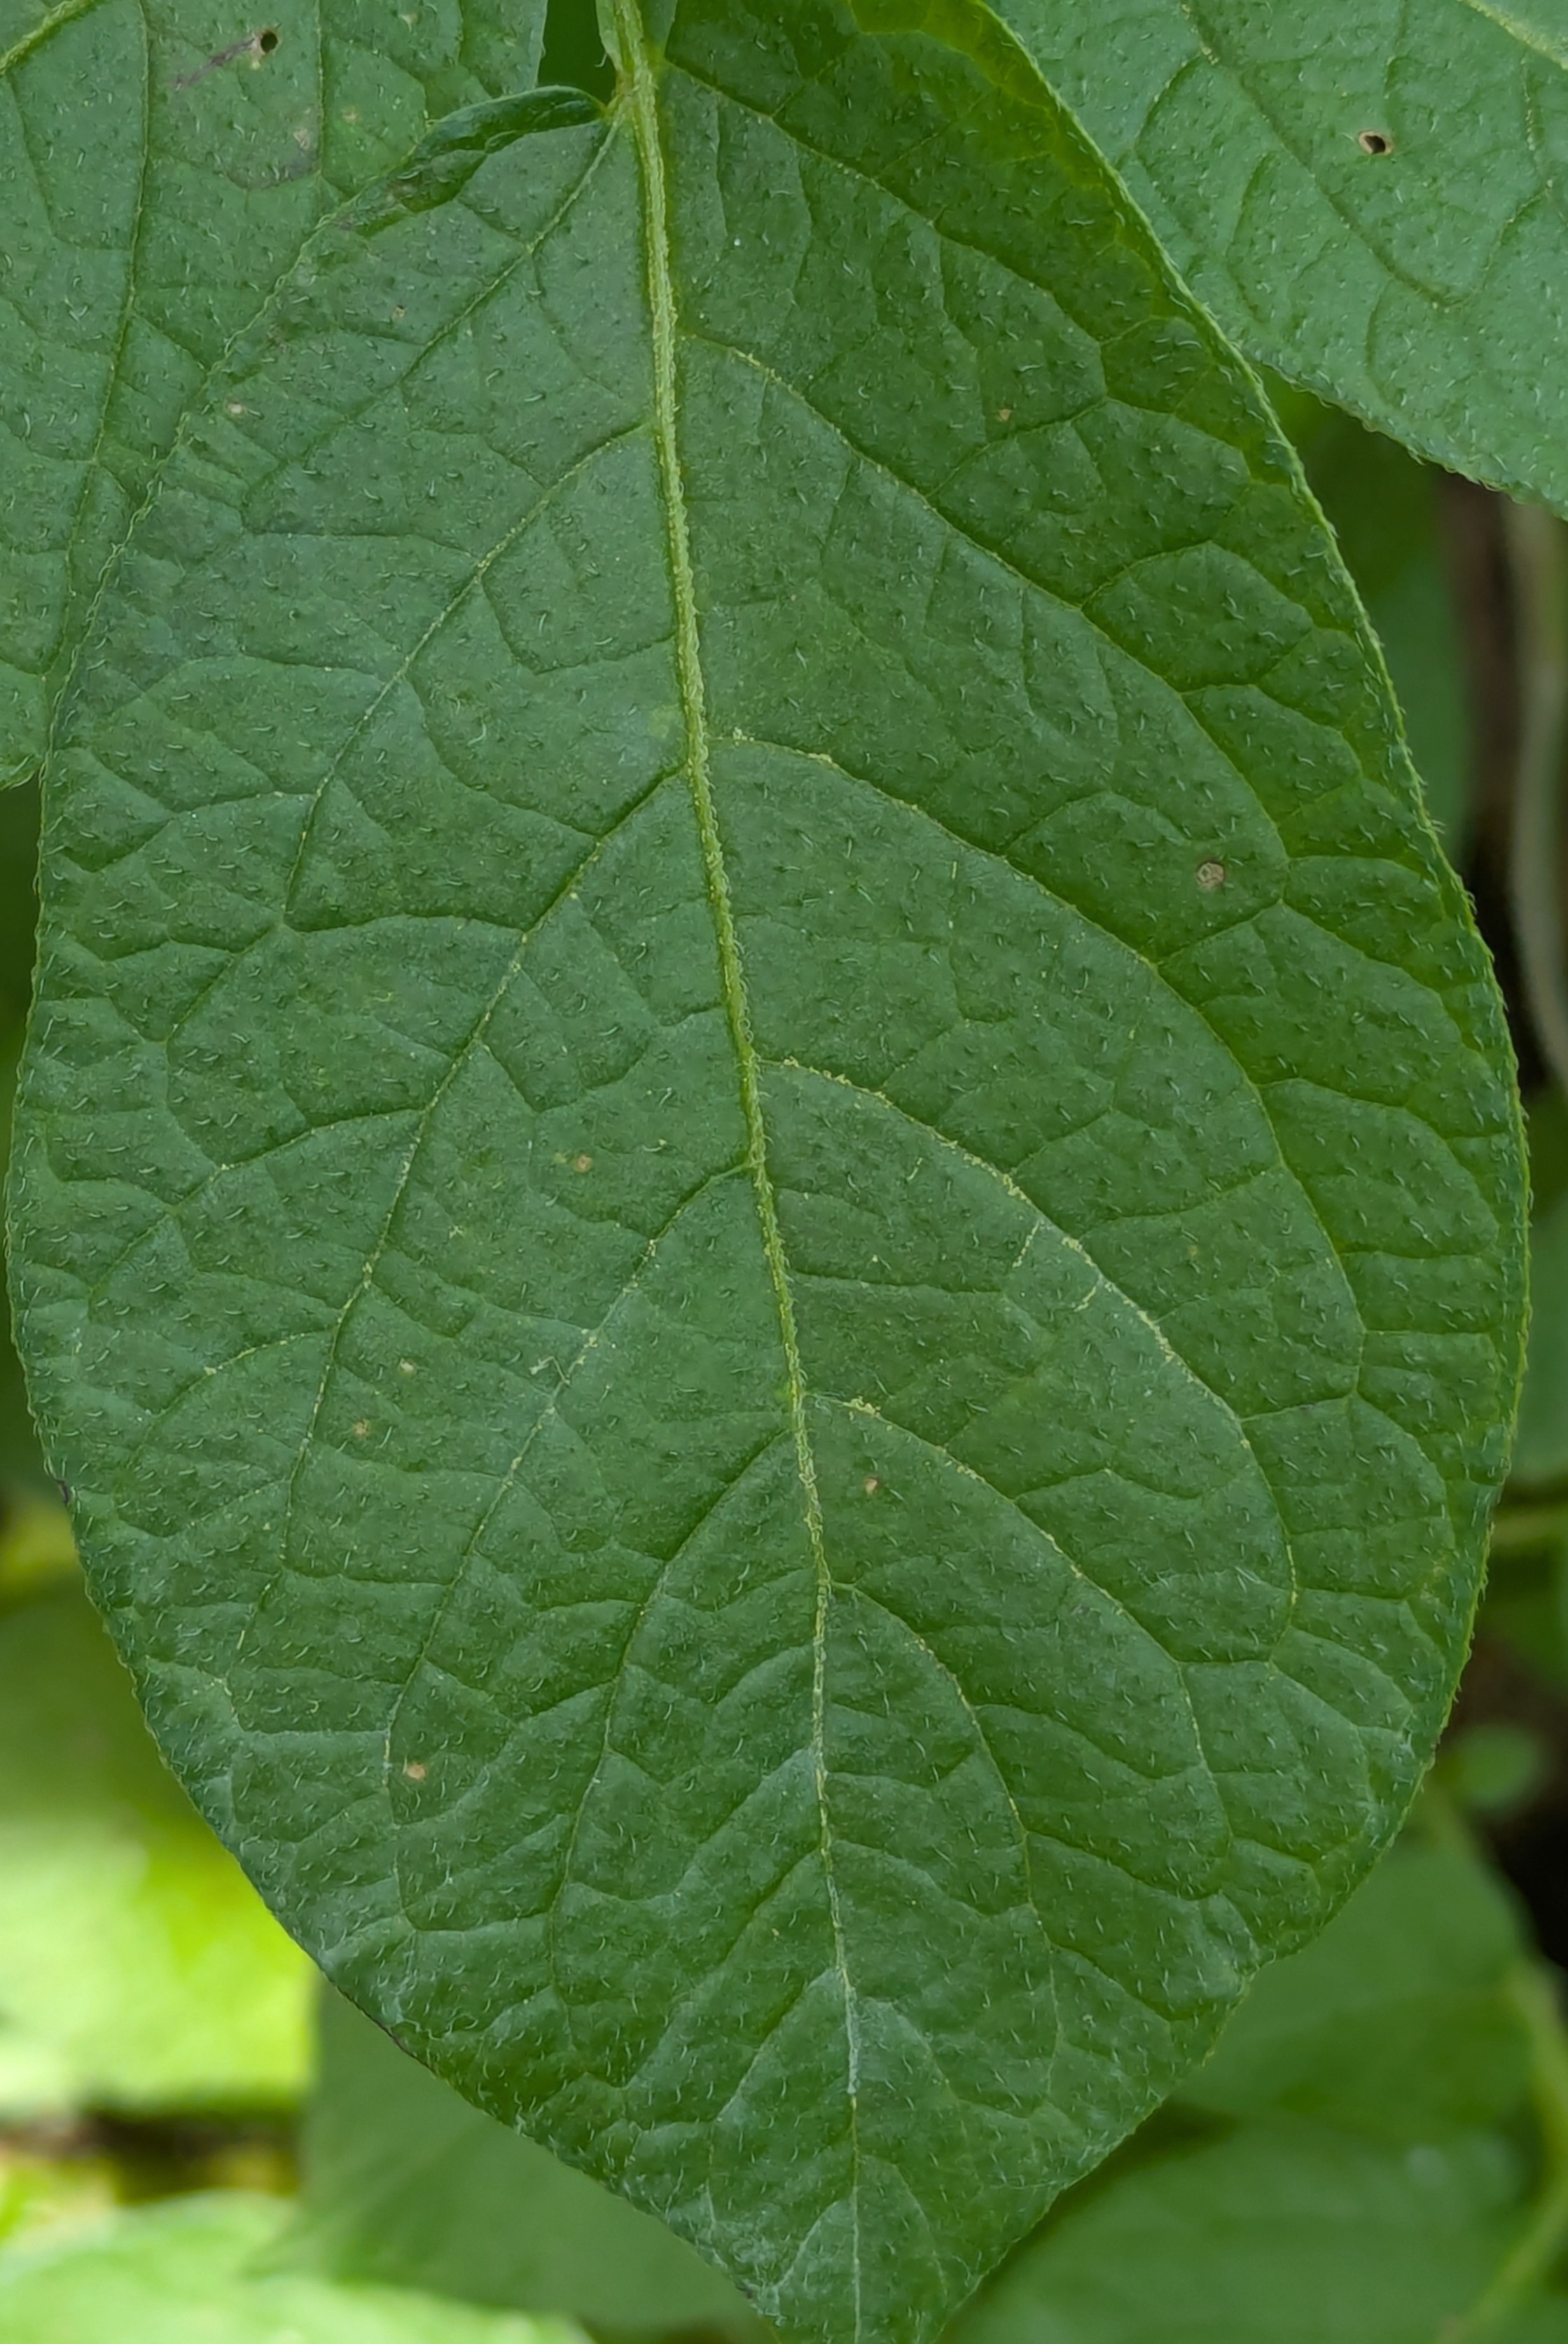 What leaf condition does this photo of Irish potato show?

healthy
